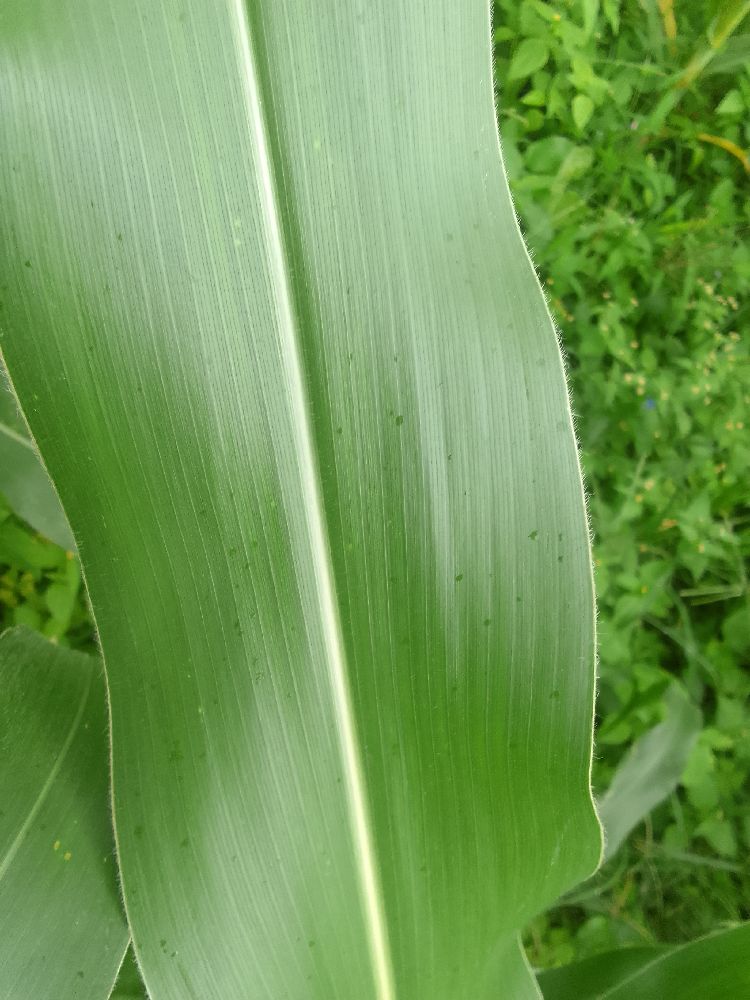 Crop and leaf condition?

maize, healthy
